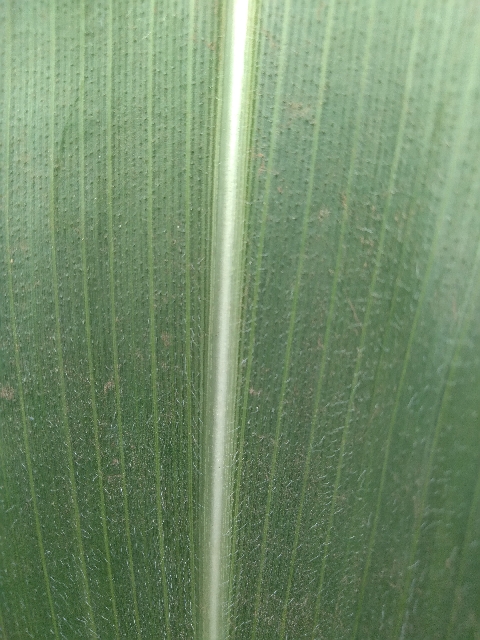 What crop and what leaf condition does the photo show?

maize, healthy
